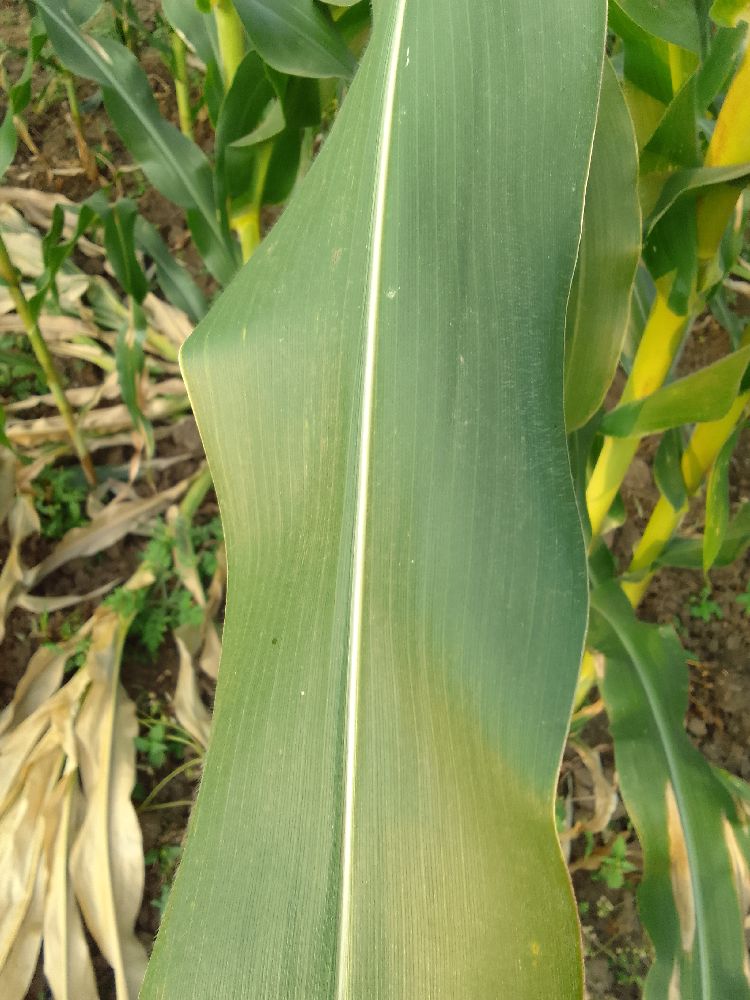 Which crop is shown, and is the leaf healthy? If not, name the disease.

maize, healthy
